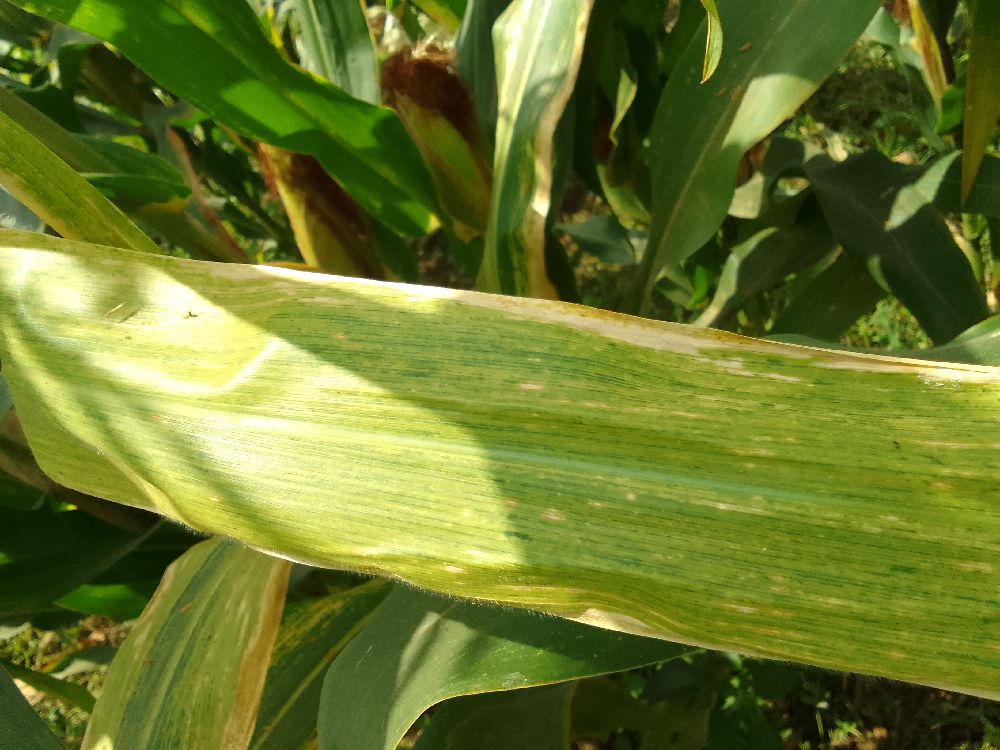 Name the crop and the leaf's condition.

maize, maize lethal necrosis
